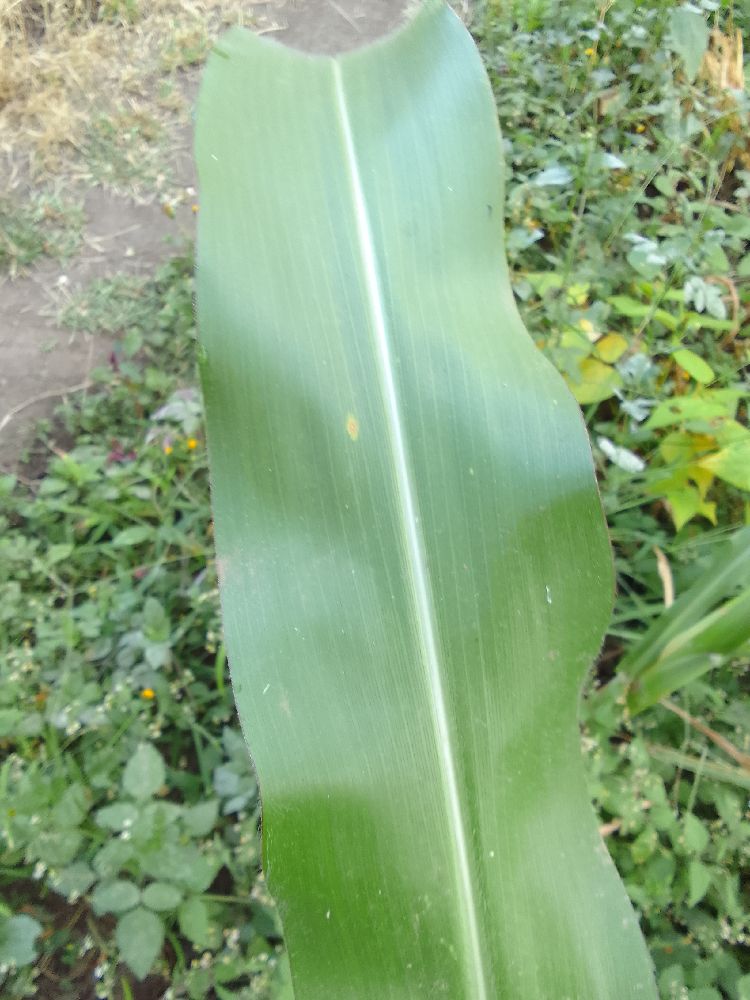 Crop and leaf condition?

maize, healthy
